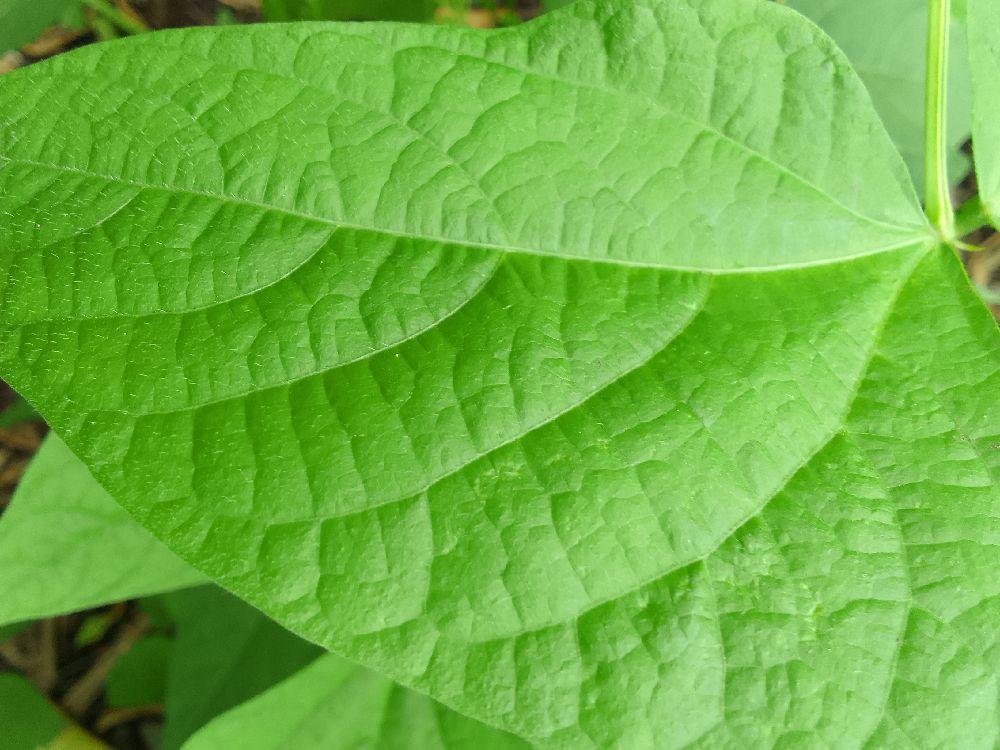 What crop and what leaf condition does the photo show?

common bean, healthy
